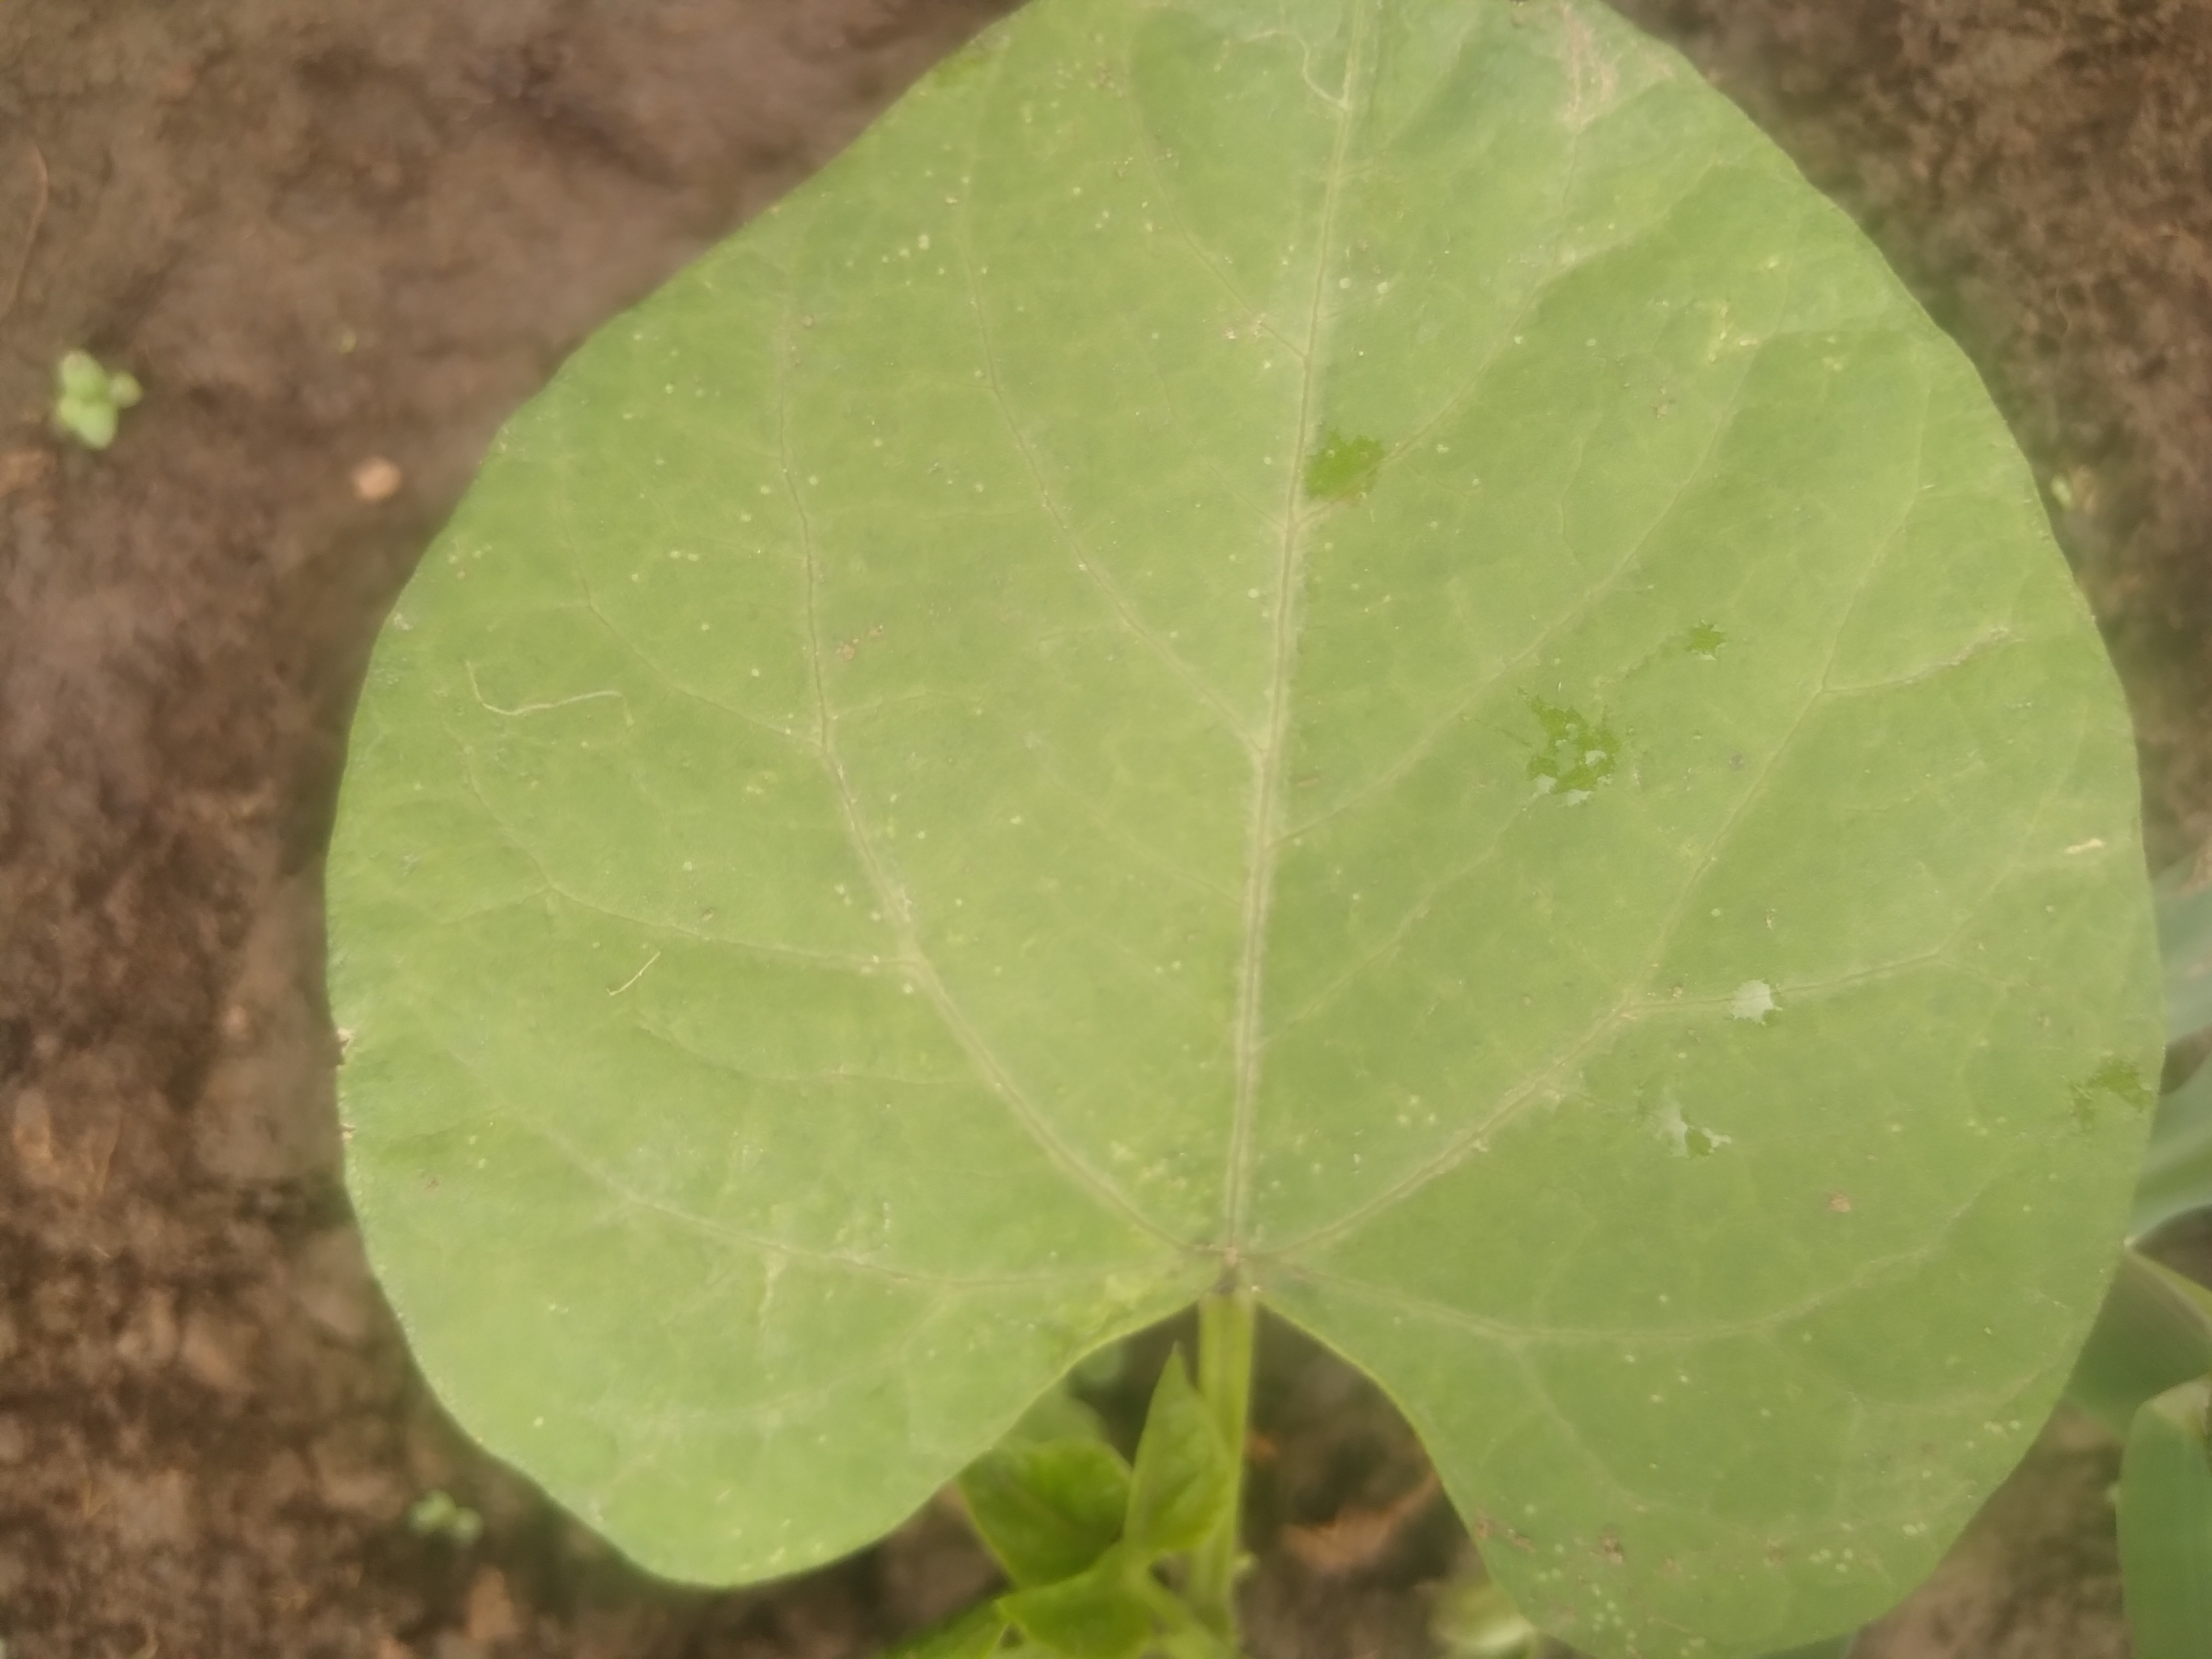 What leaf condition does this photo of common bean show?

healthy
